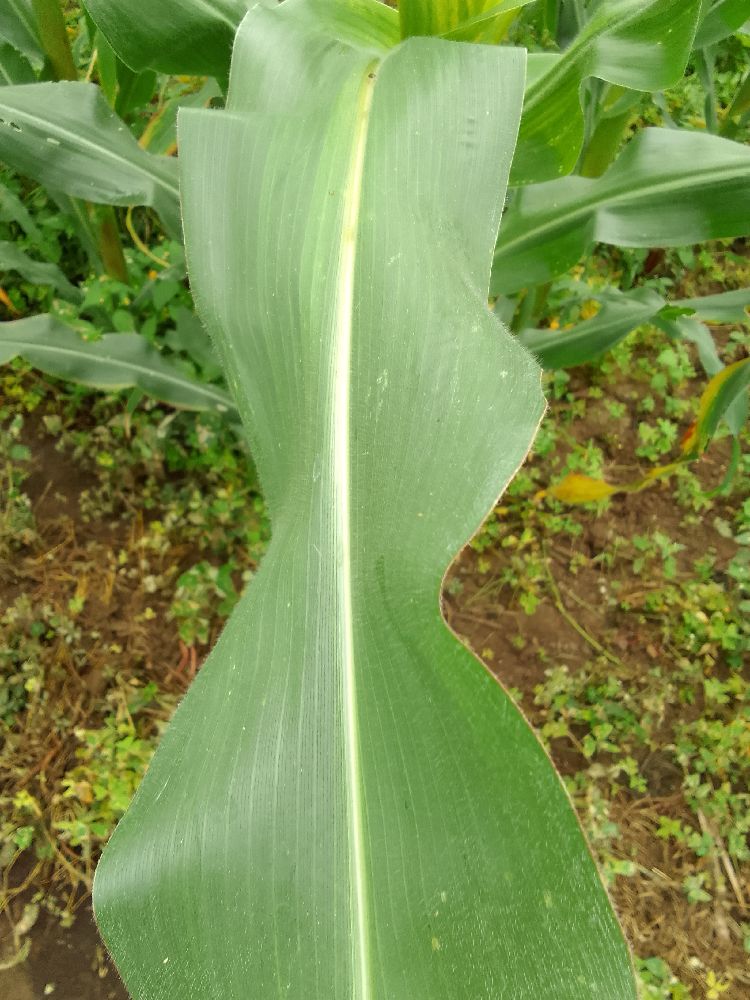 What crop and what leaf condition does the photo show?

maize, healthy
